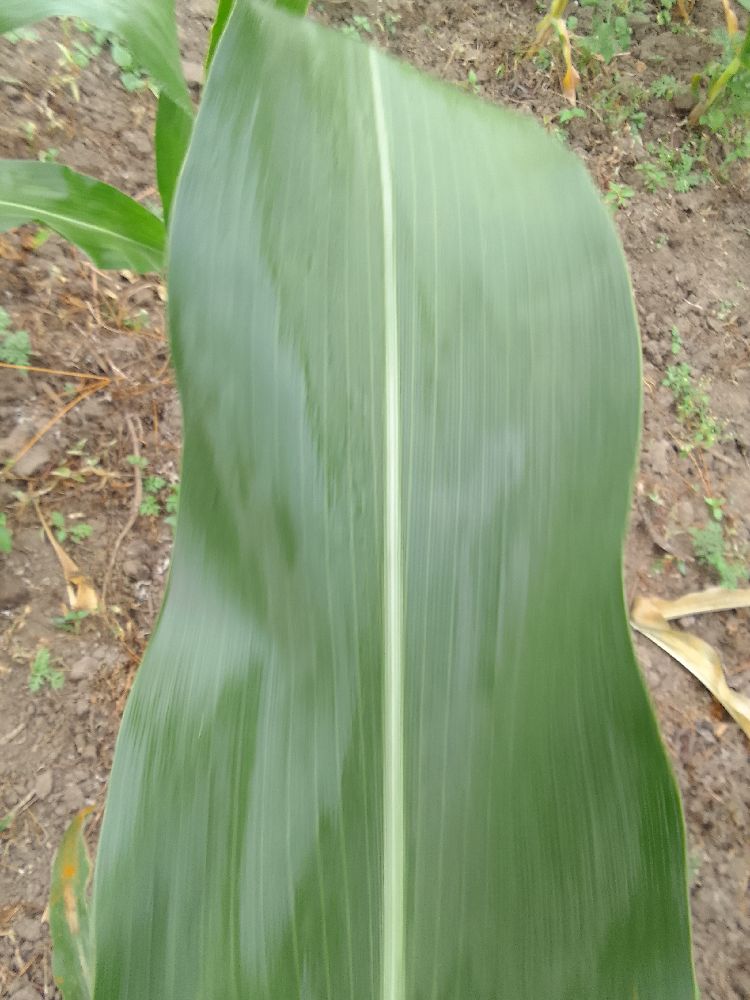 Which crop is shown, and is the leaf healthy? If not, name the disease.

maize, healthy
